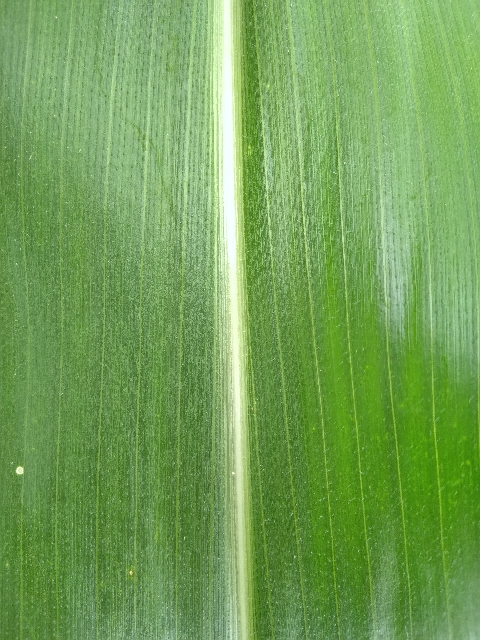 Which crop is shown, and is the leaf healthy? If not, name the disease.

maize, healthy
